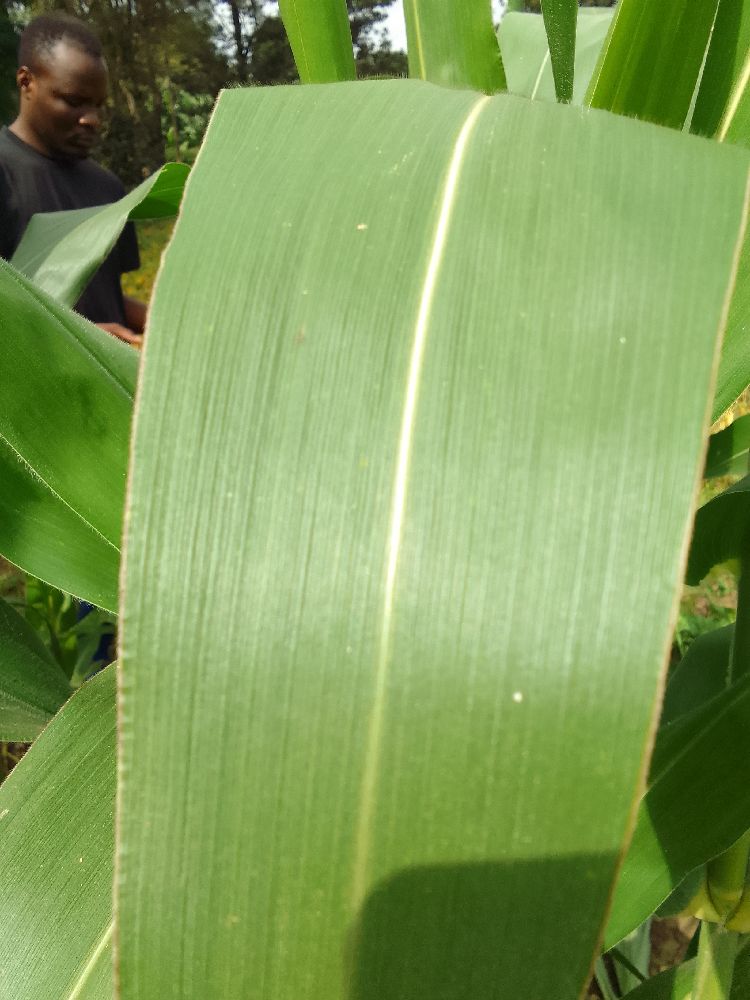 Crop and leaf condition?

maize, healthy
